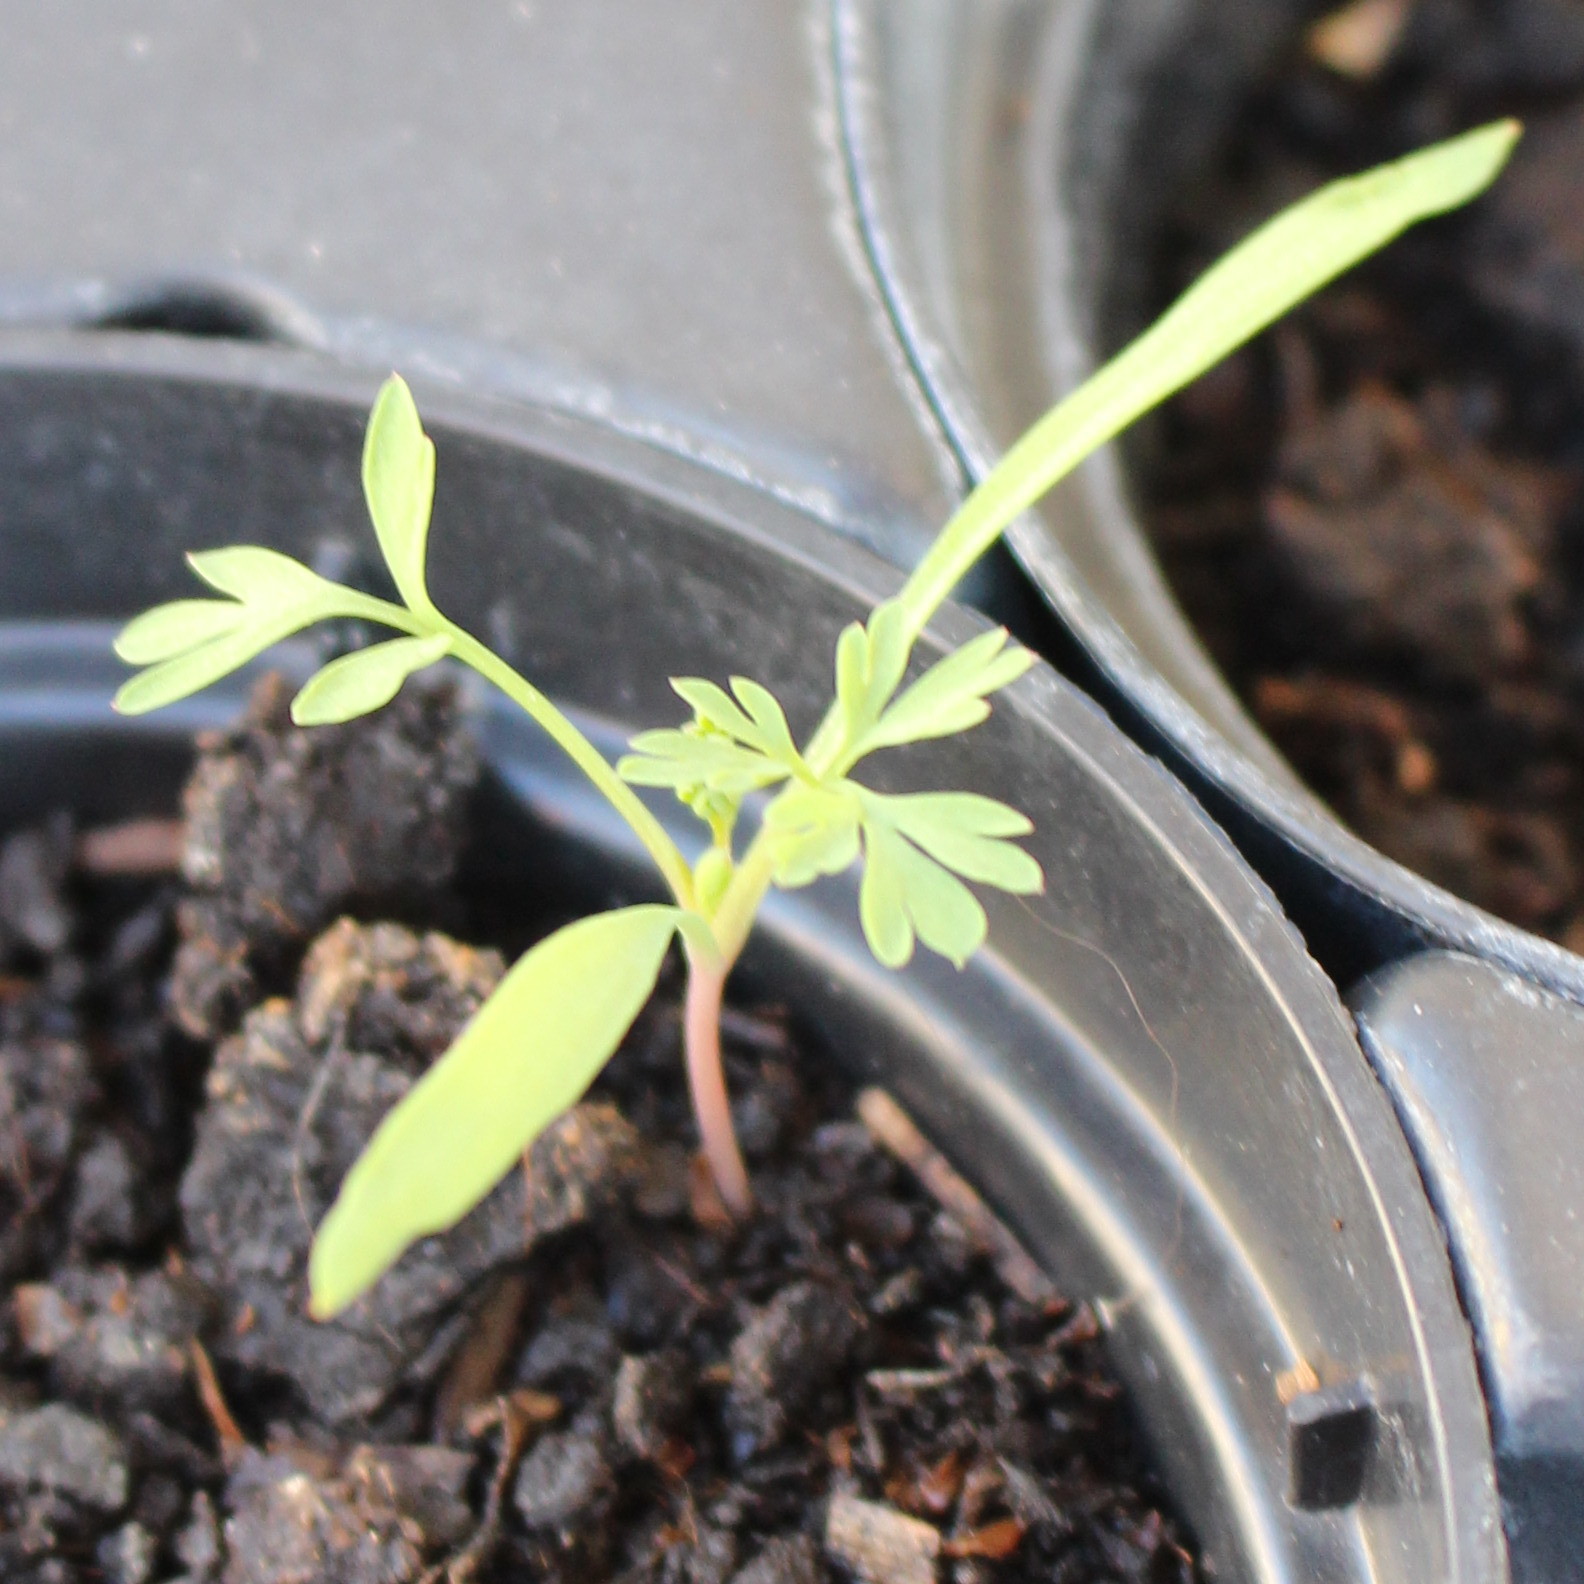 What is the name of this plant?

Fumaria officinalis
